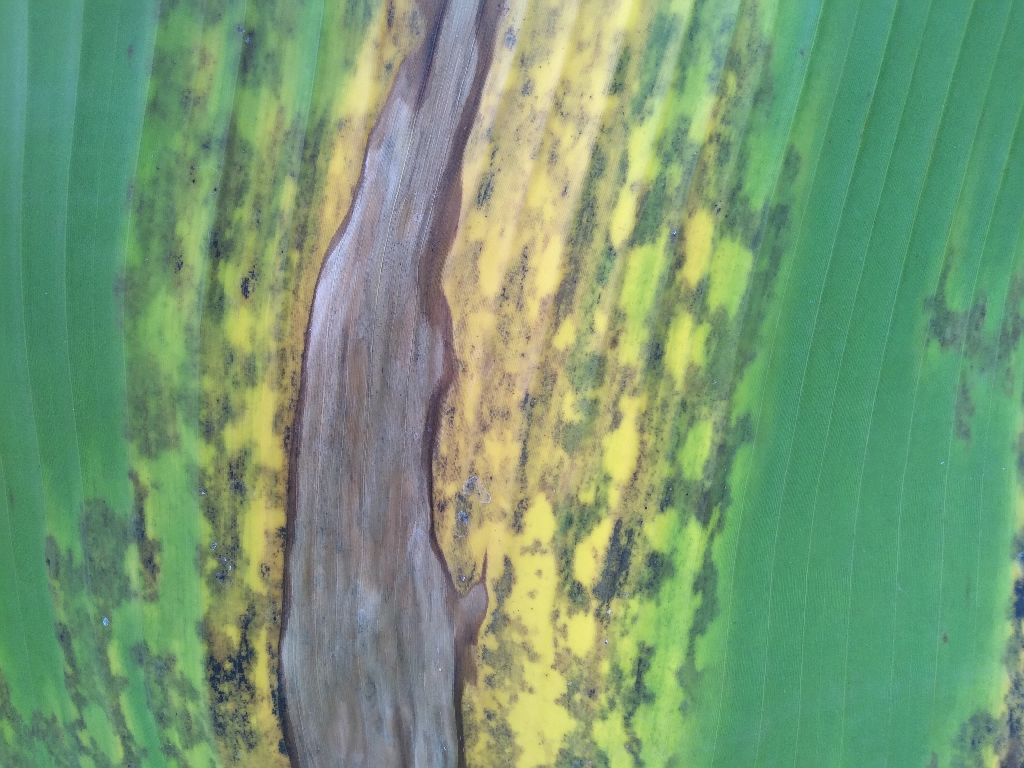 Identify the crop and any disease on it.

banana, black sigatoka
